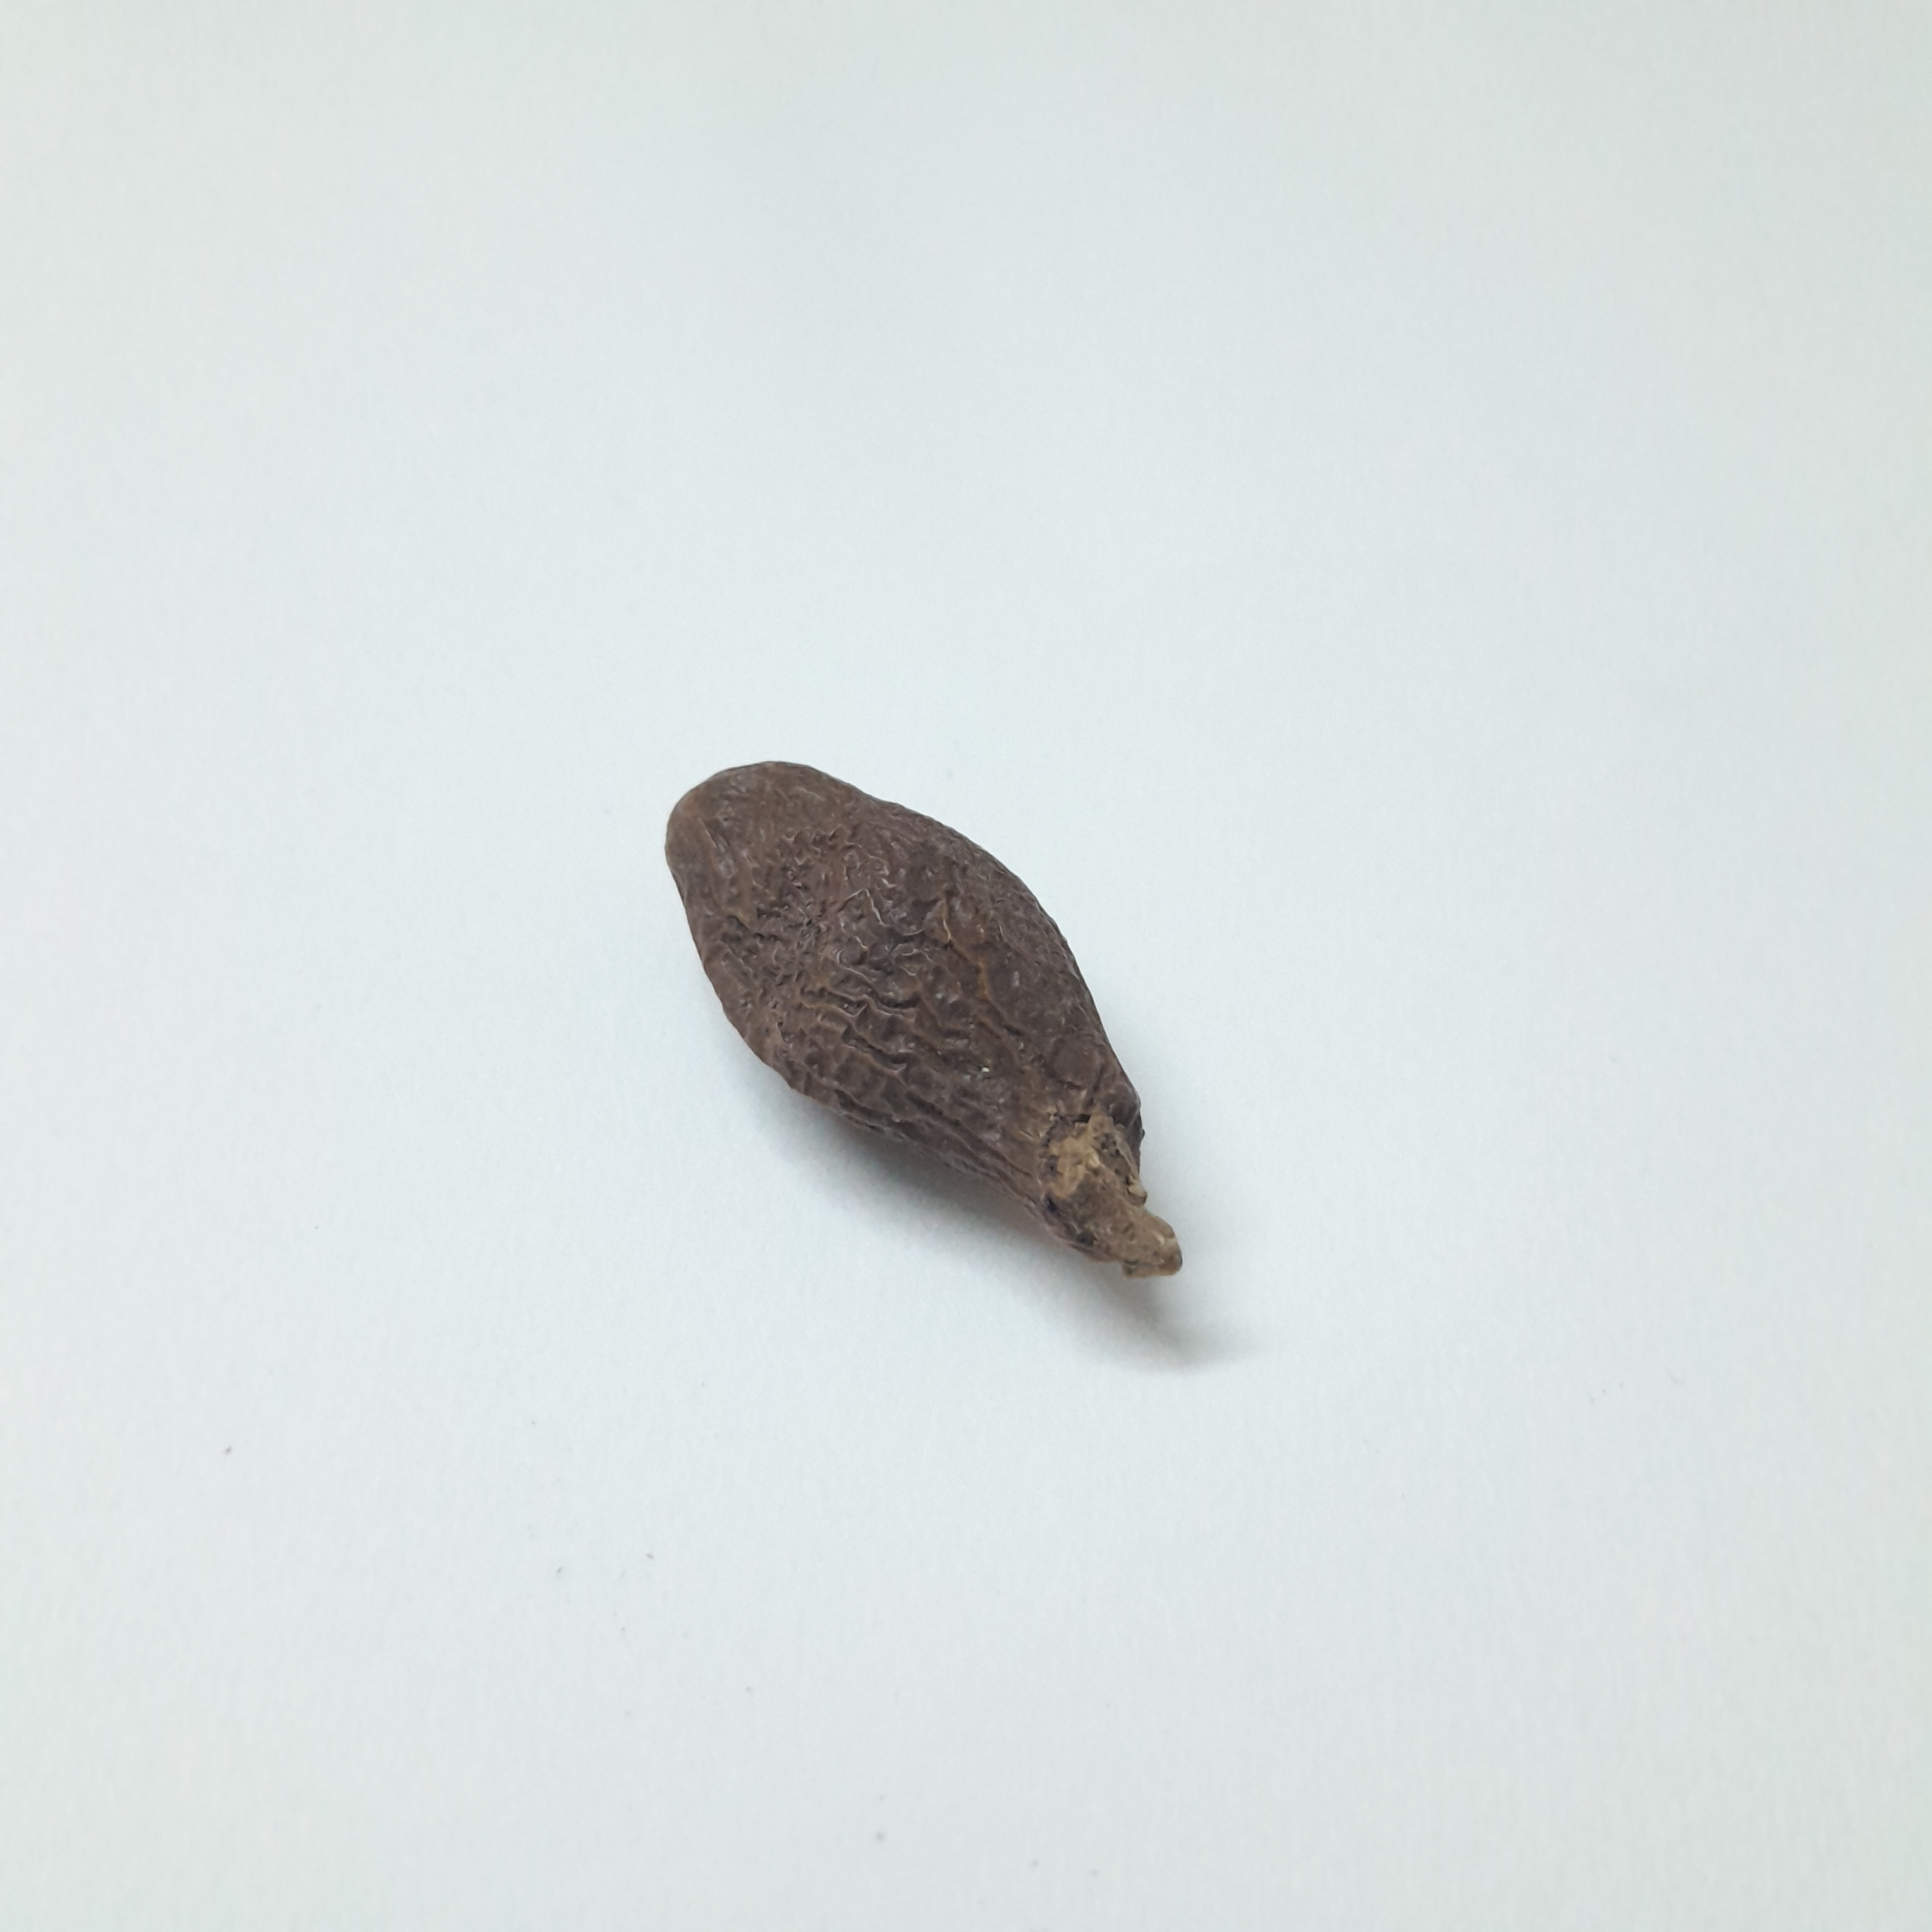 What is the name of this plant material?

niranjanphal
